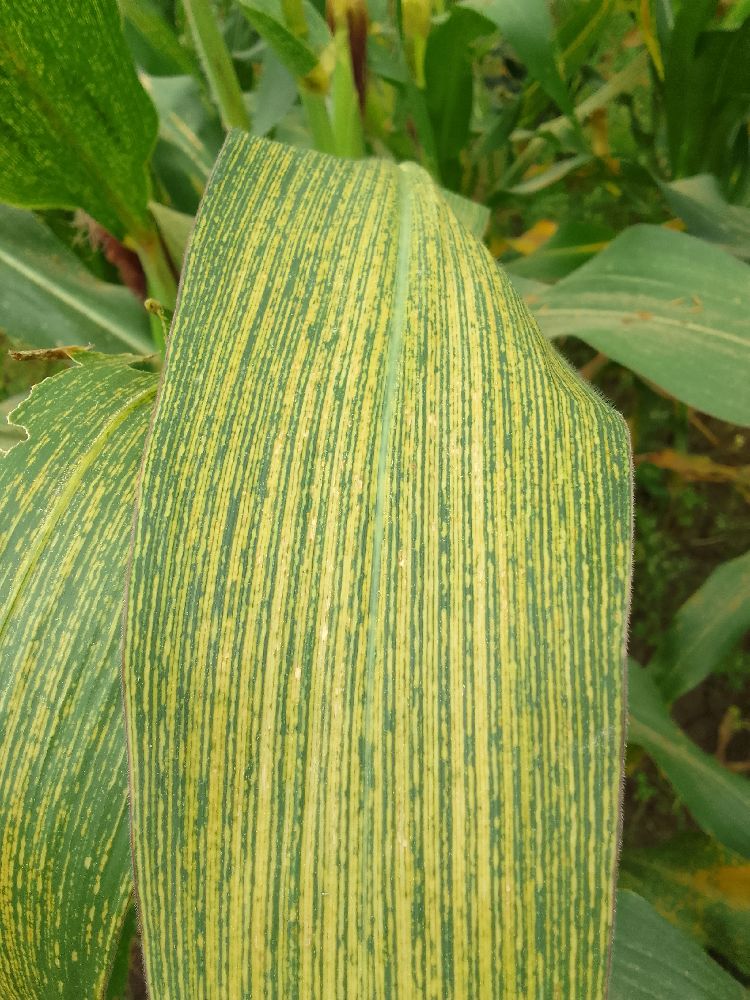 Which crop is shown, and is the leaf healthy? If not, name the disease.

maize, maize streak virus
